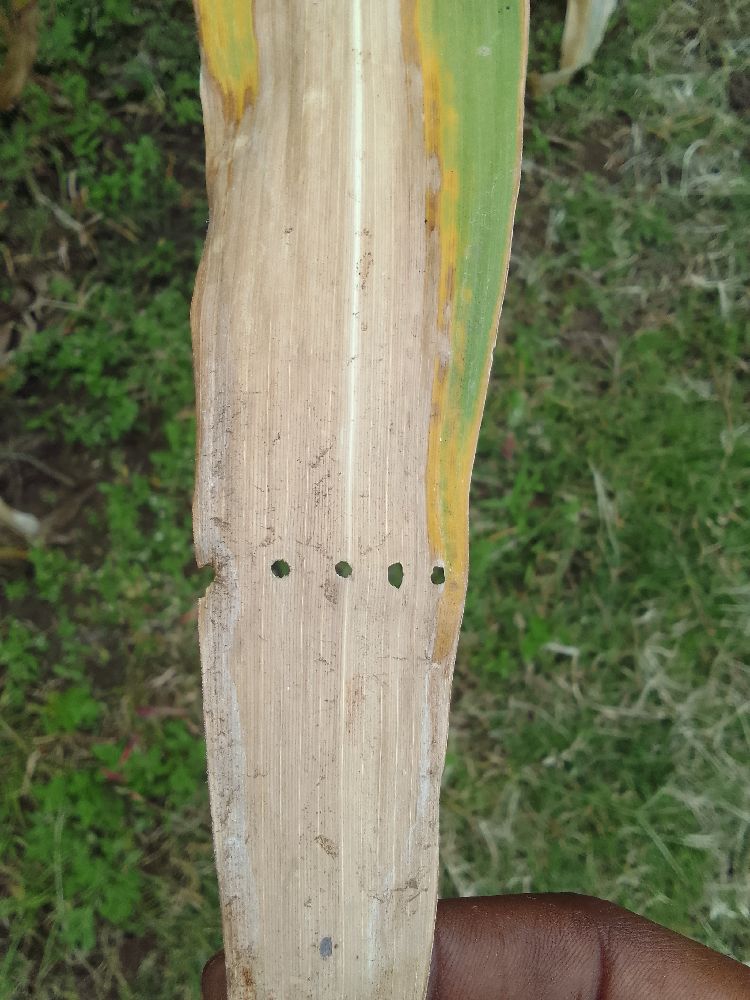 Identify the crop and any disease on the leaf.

maize, maize lethal necrosis
